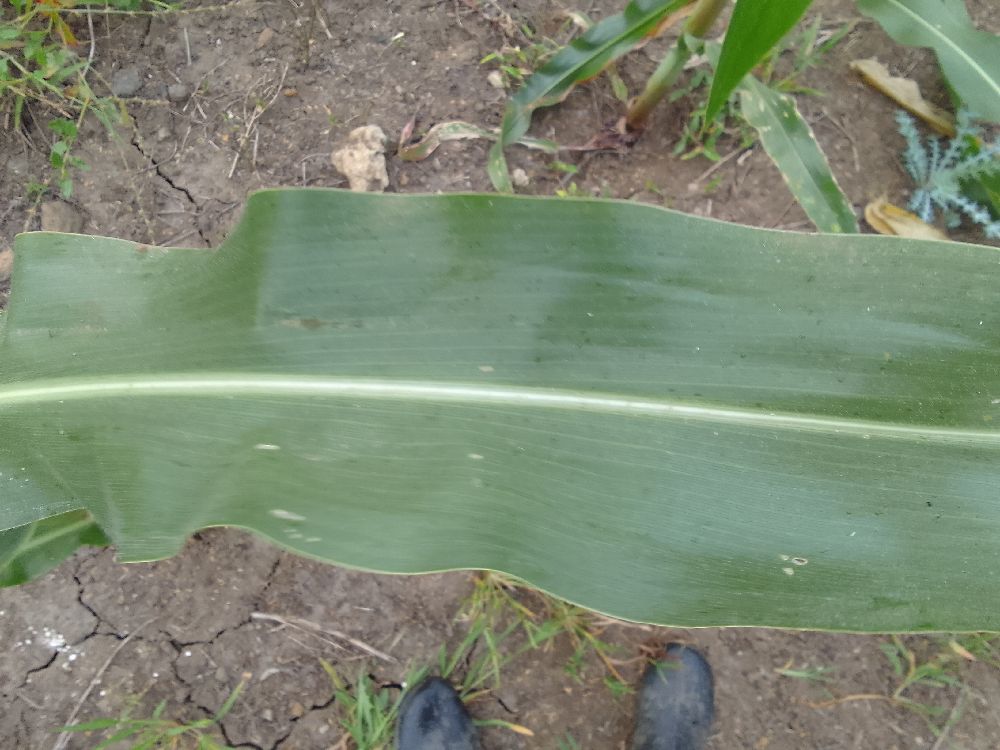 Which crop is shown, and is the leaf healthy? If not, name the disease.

maize, healthy
